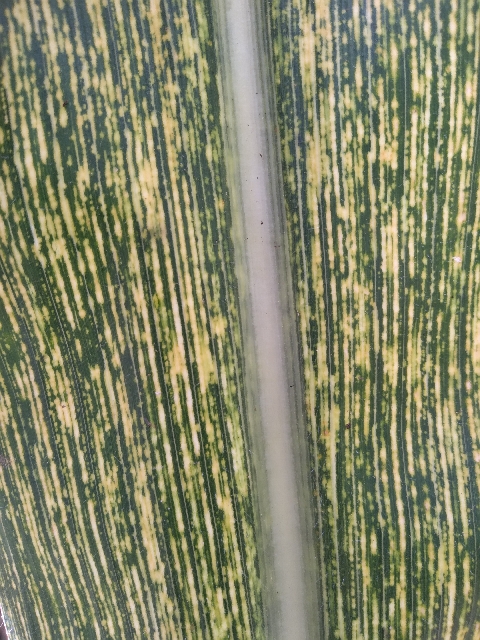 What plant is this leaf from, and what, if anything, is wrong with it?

maize, maize streak virus
